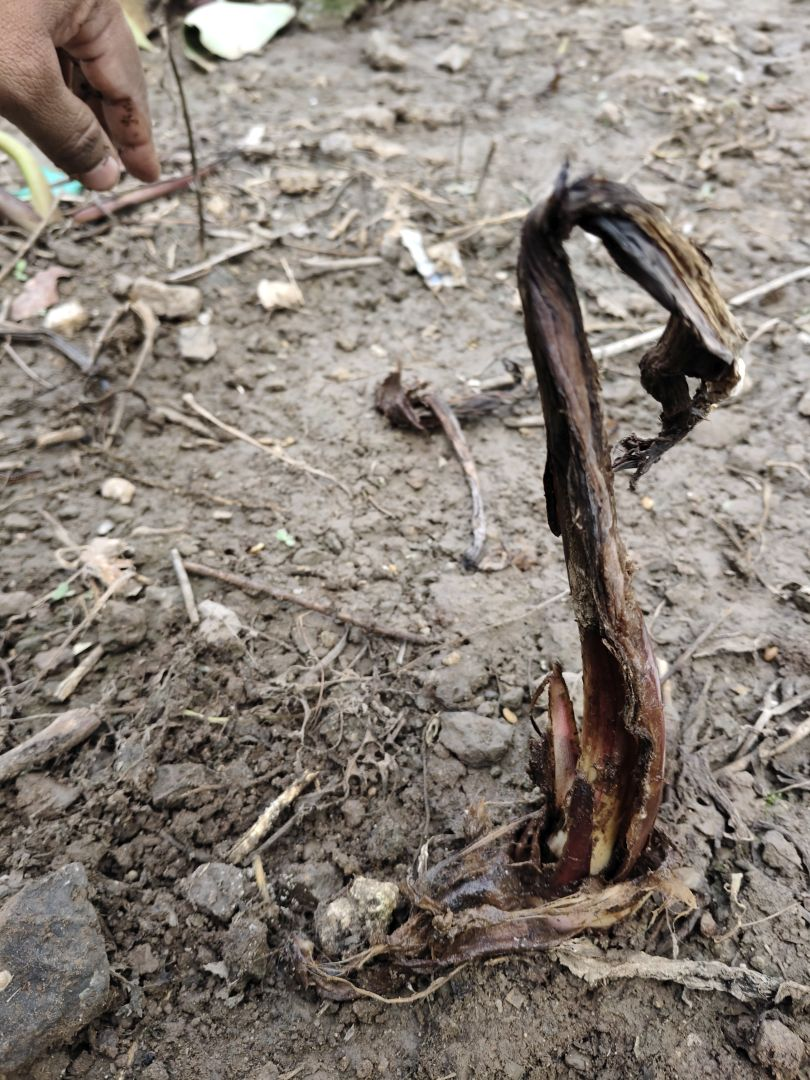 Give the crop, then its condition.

taro, root rot
